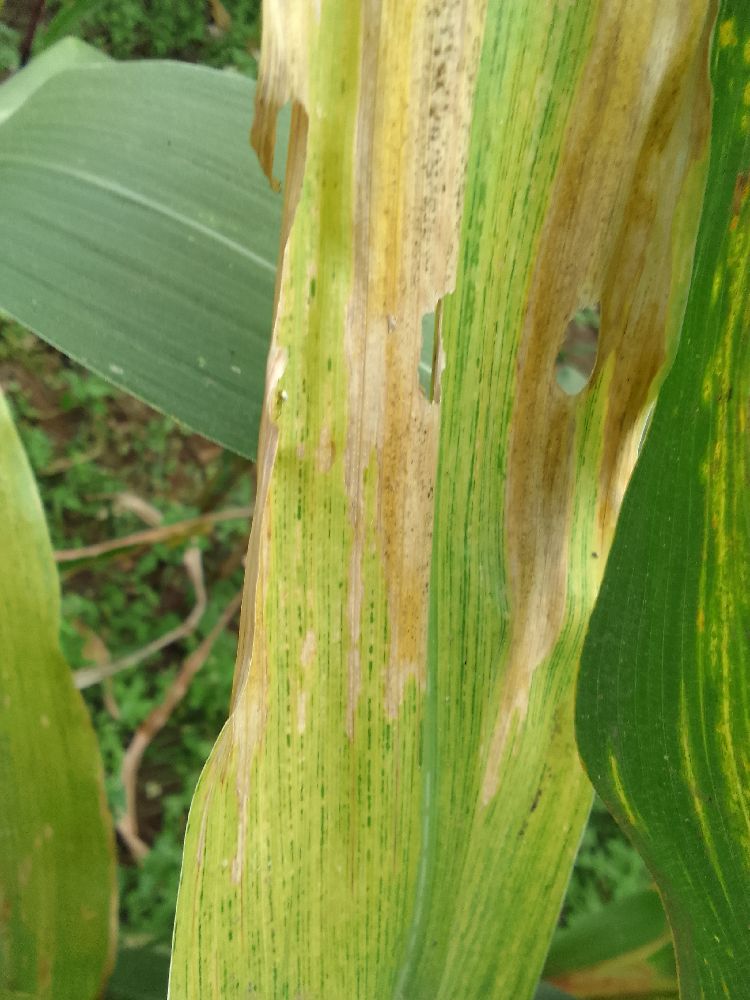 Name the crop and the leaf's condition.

maize, maize lethal necrosis
